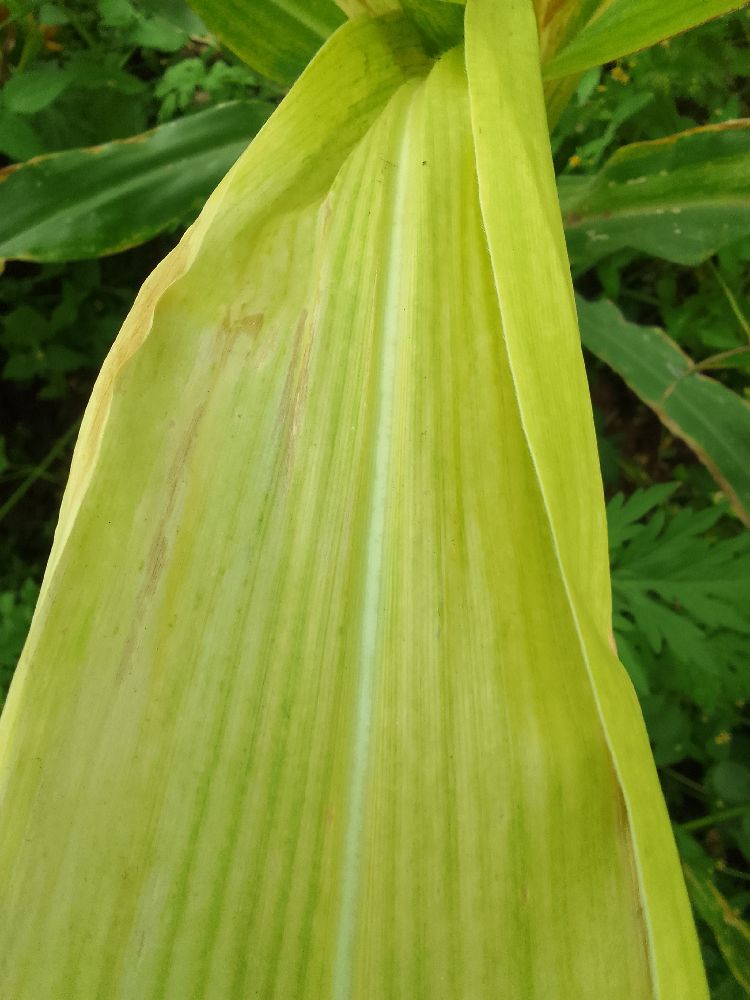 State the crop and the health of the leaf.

maize, maize lethal necrosis
